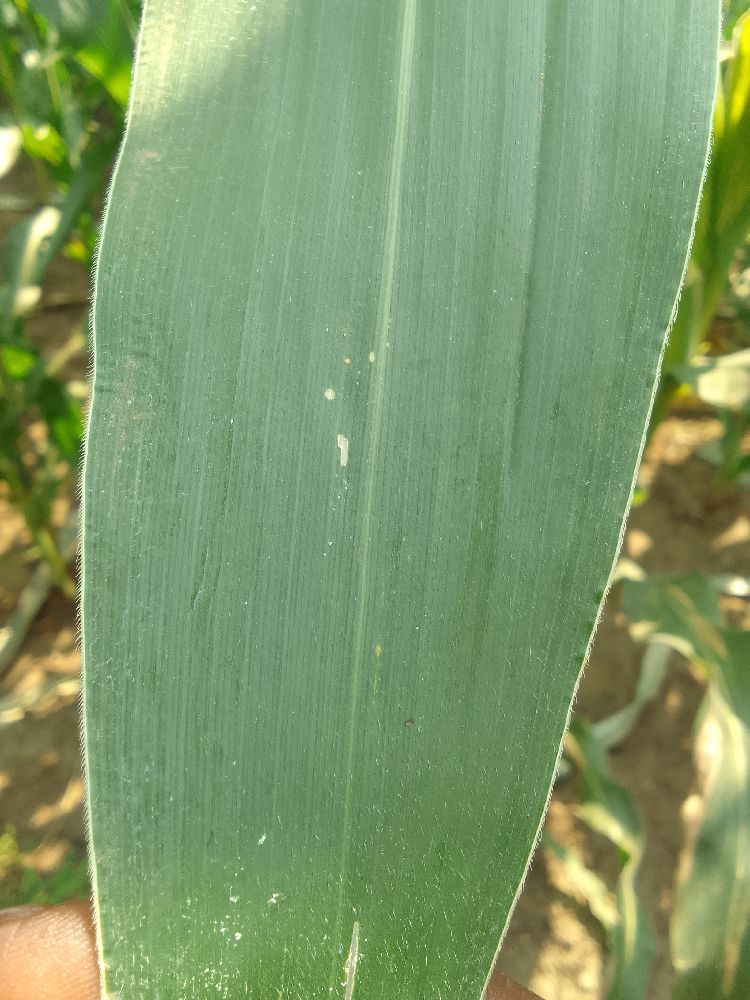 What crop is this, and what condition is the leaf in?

maize, healthy
